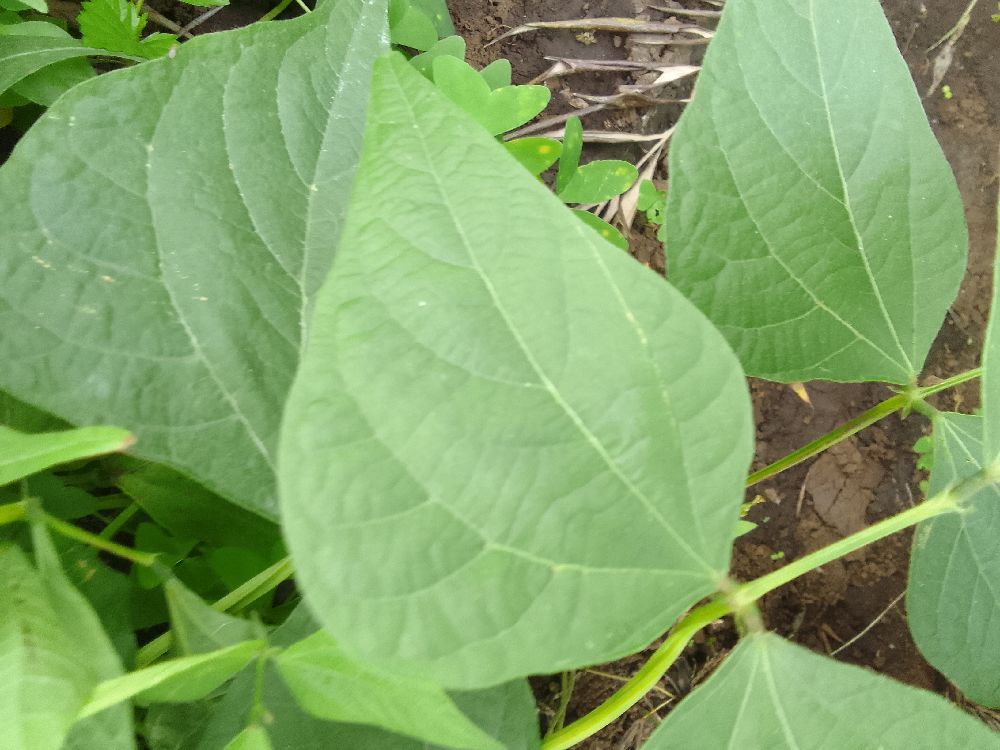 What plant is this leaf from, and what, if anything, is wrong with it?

common bean, healthy
